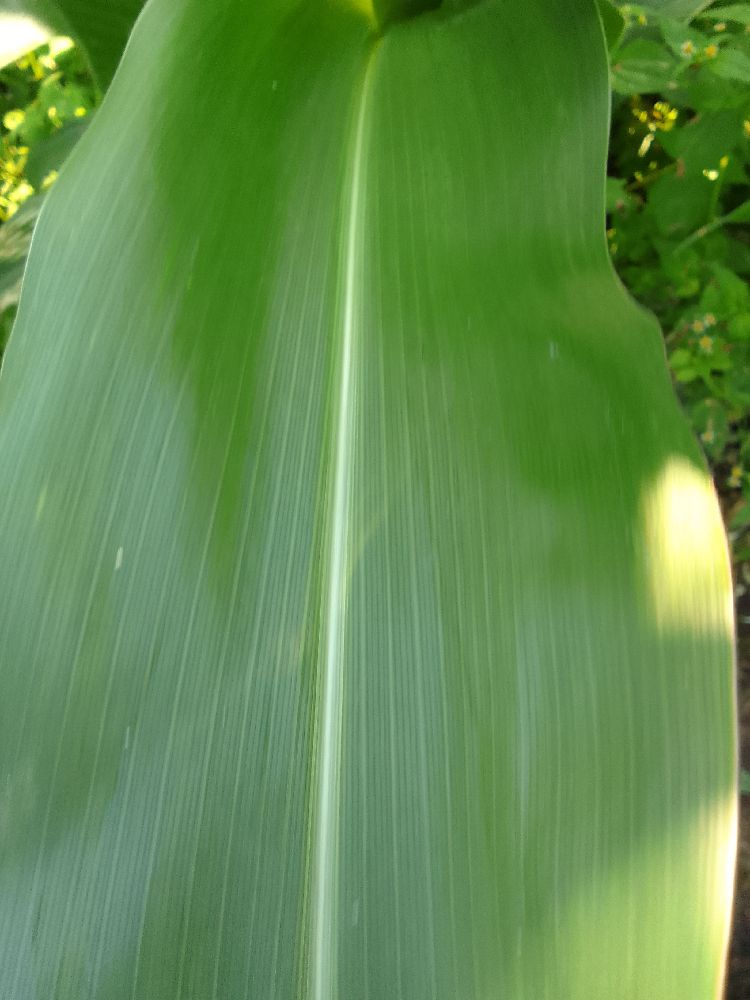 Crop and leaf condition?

maize, healthy
